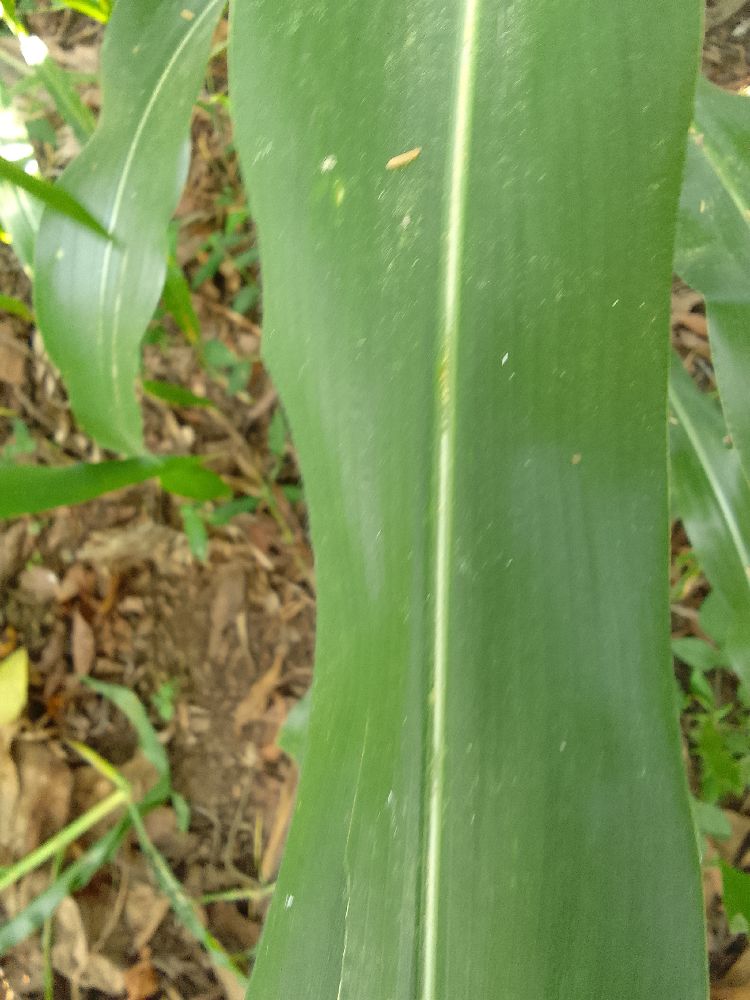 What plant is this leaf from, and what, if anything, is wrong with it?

maize, healthy
